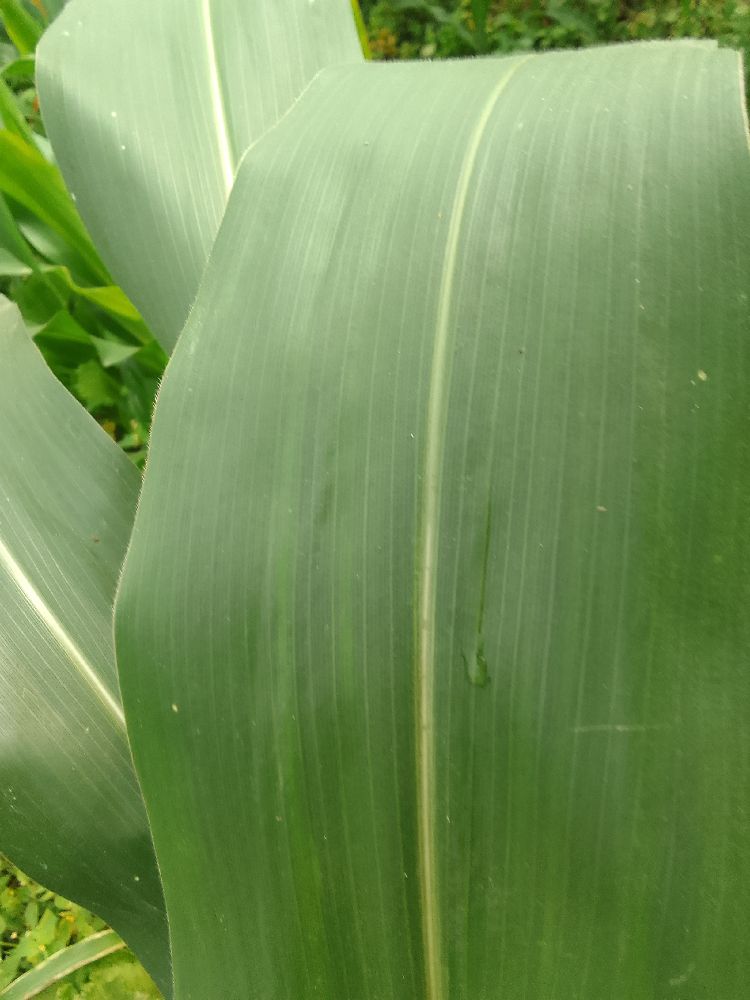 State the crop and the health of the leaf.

maize, healthy
